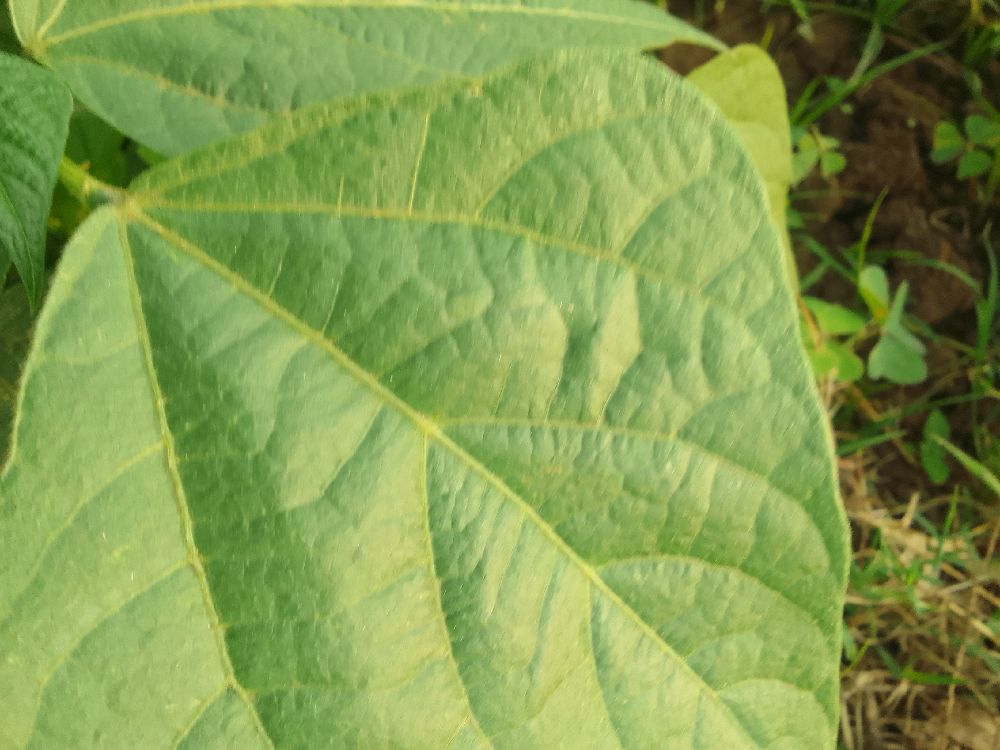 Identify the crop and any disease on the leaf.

common bean, healthy
